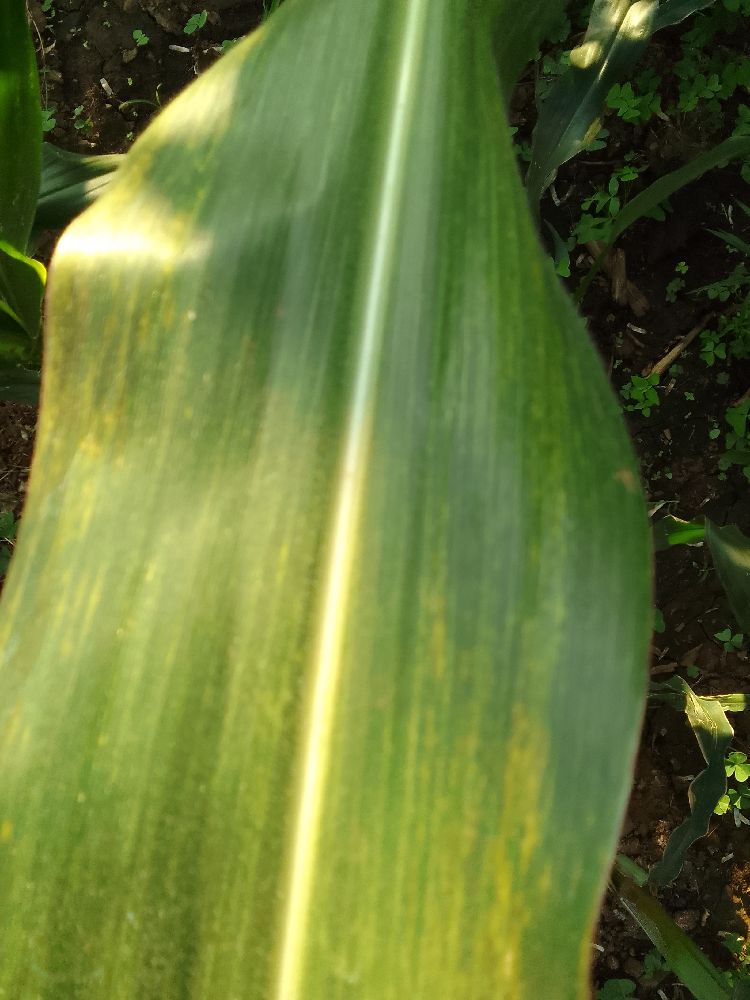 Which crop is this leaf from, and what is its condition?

maize, maize lethal necrosis
